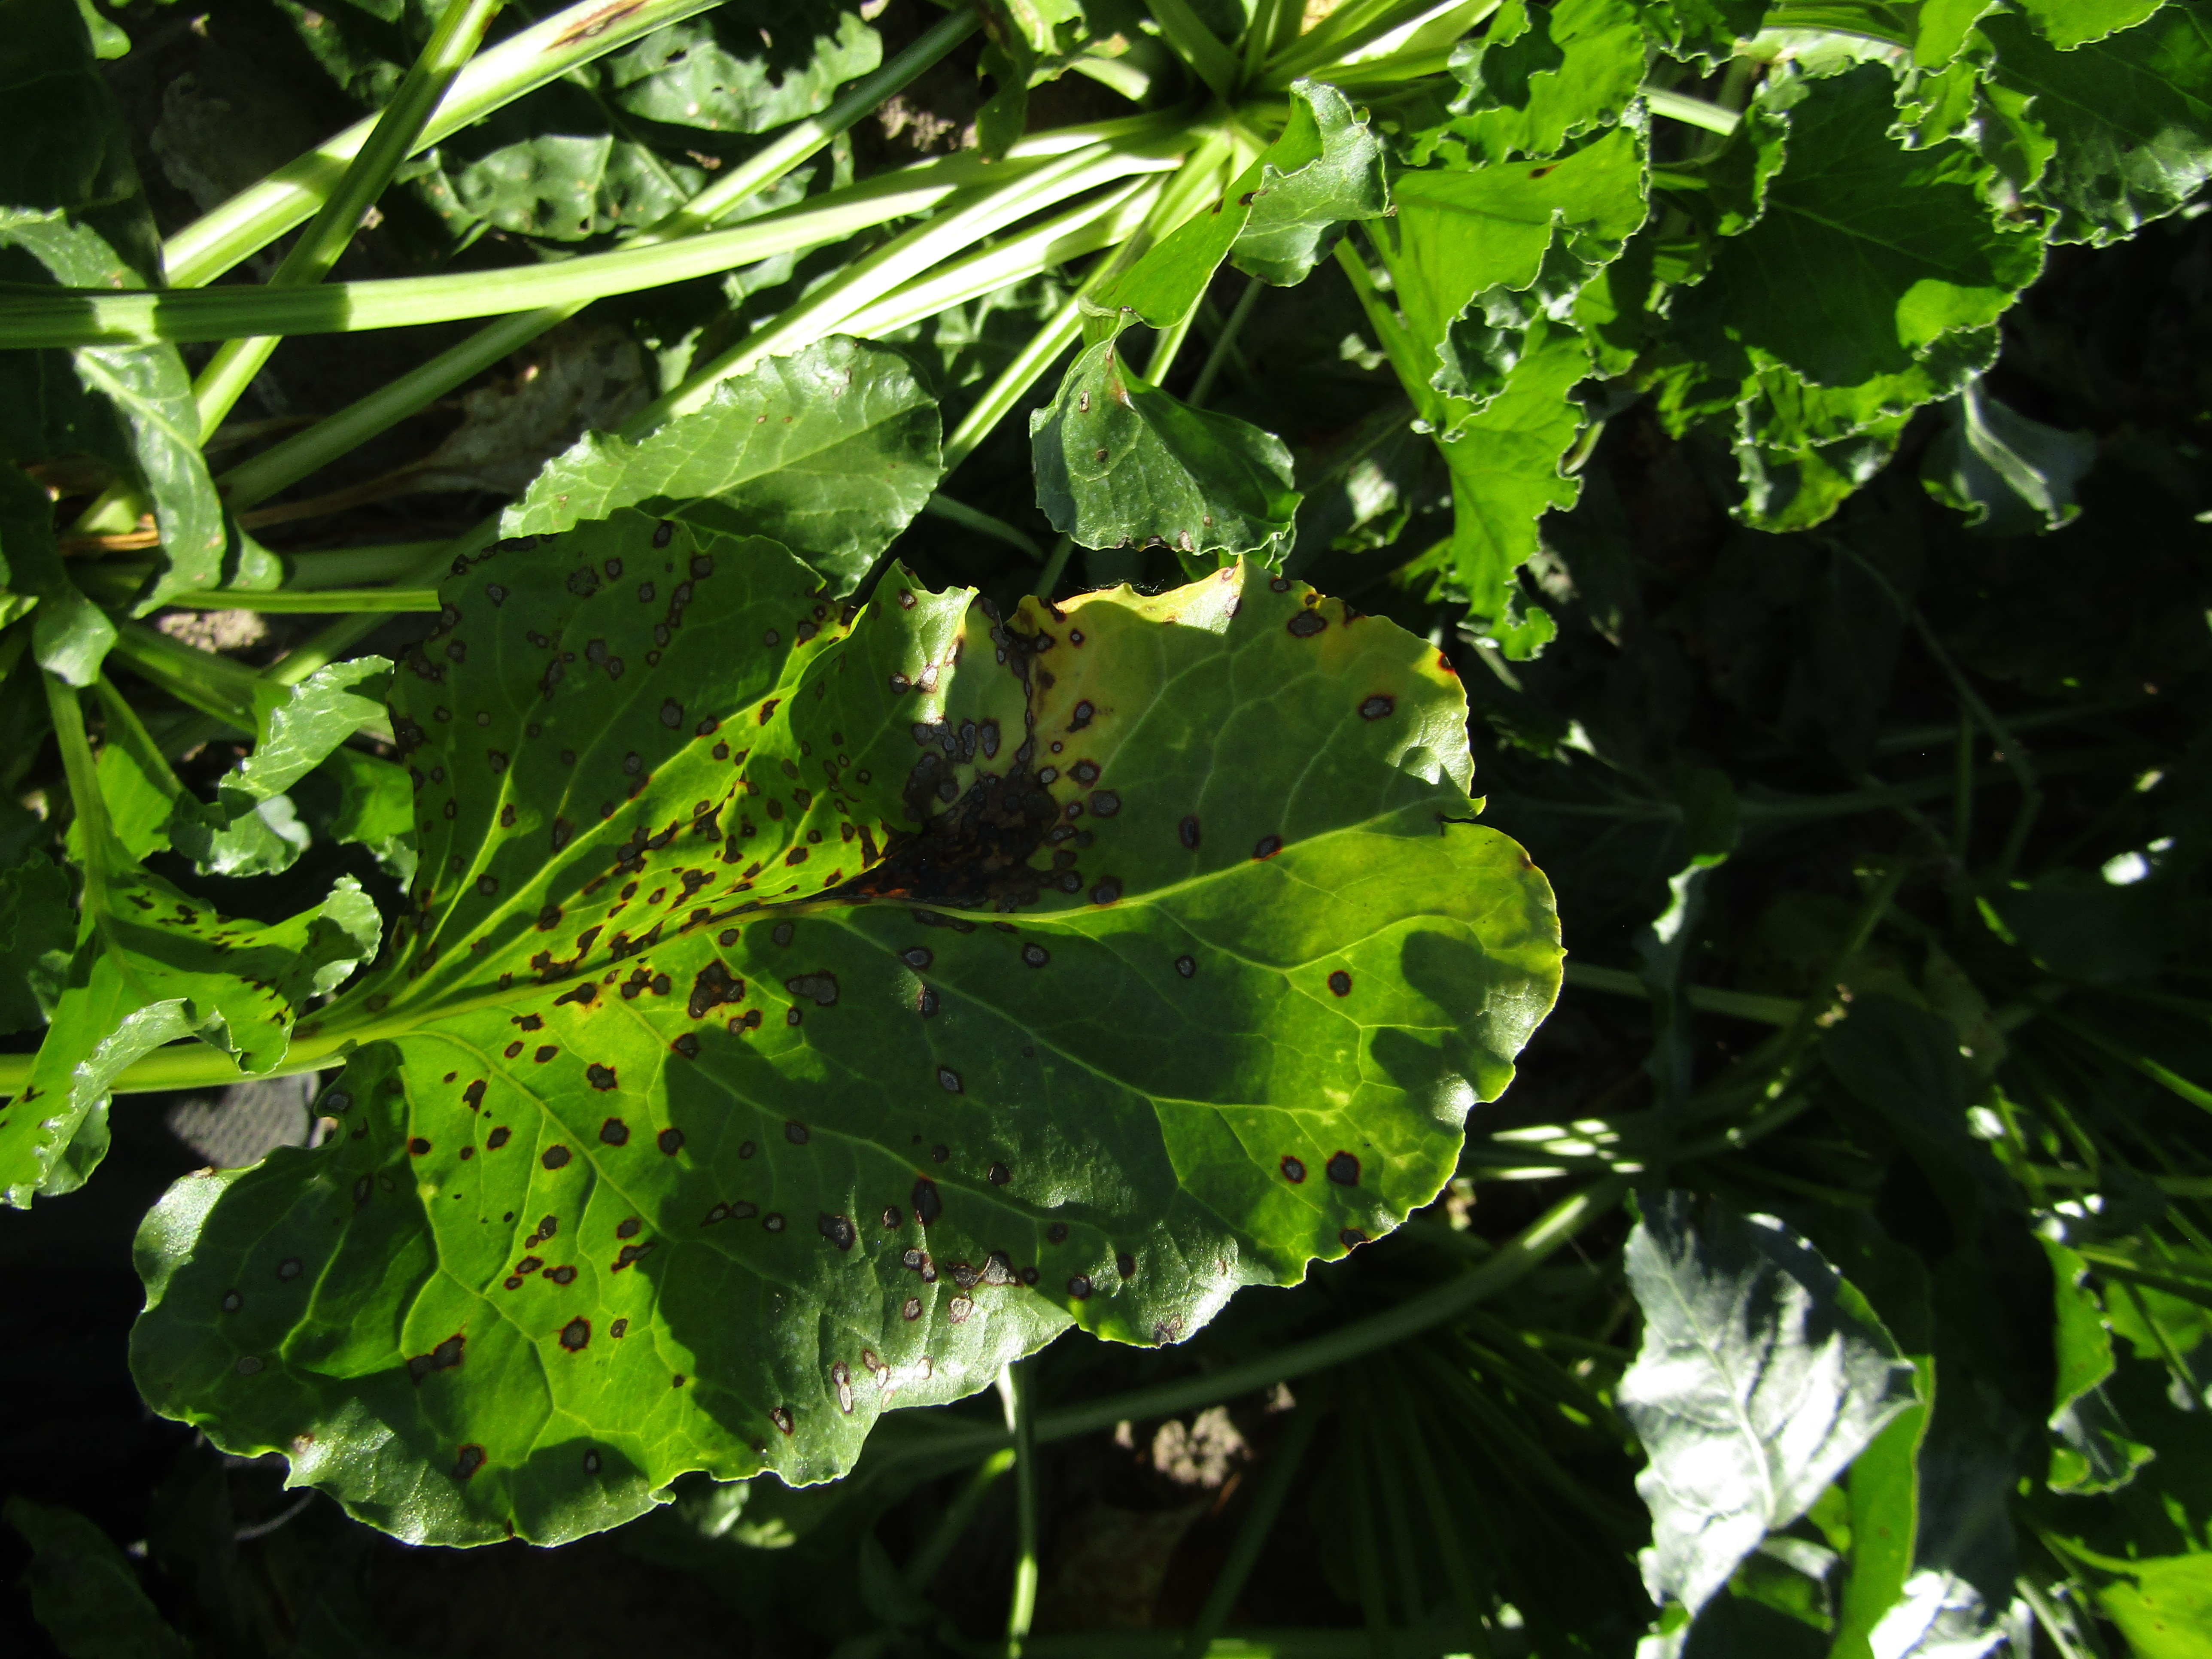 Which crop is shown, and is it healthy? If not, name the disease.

beet, cercospora
